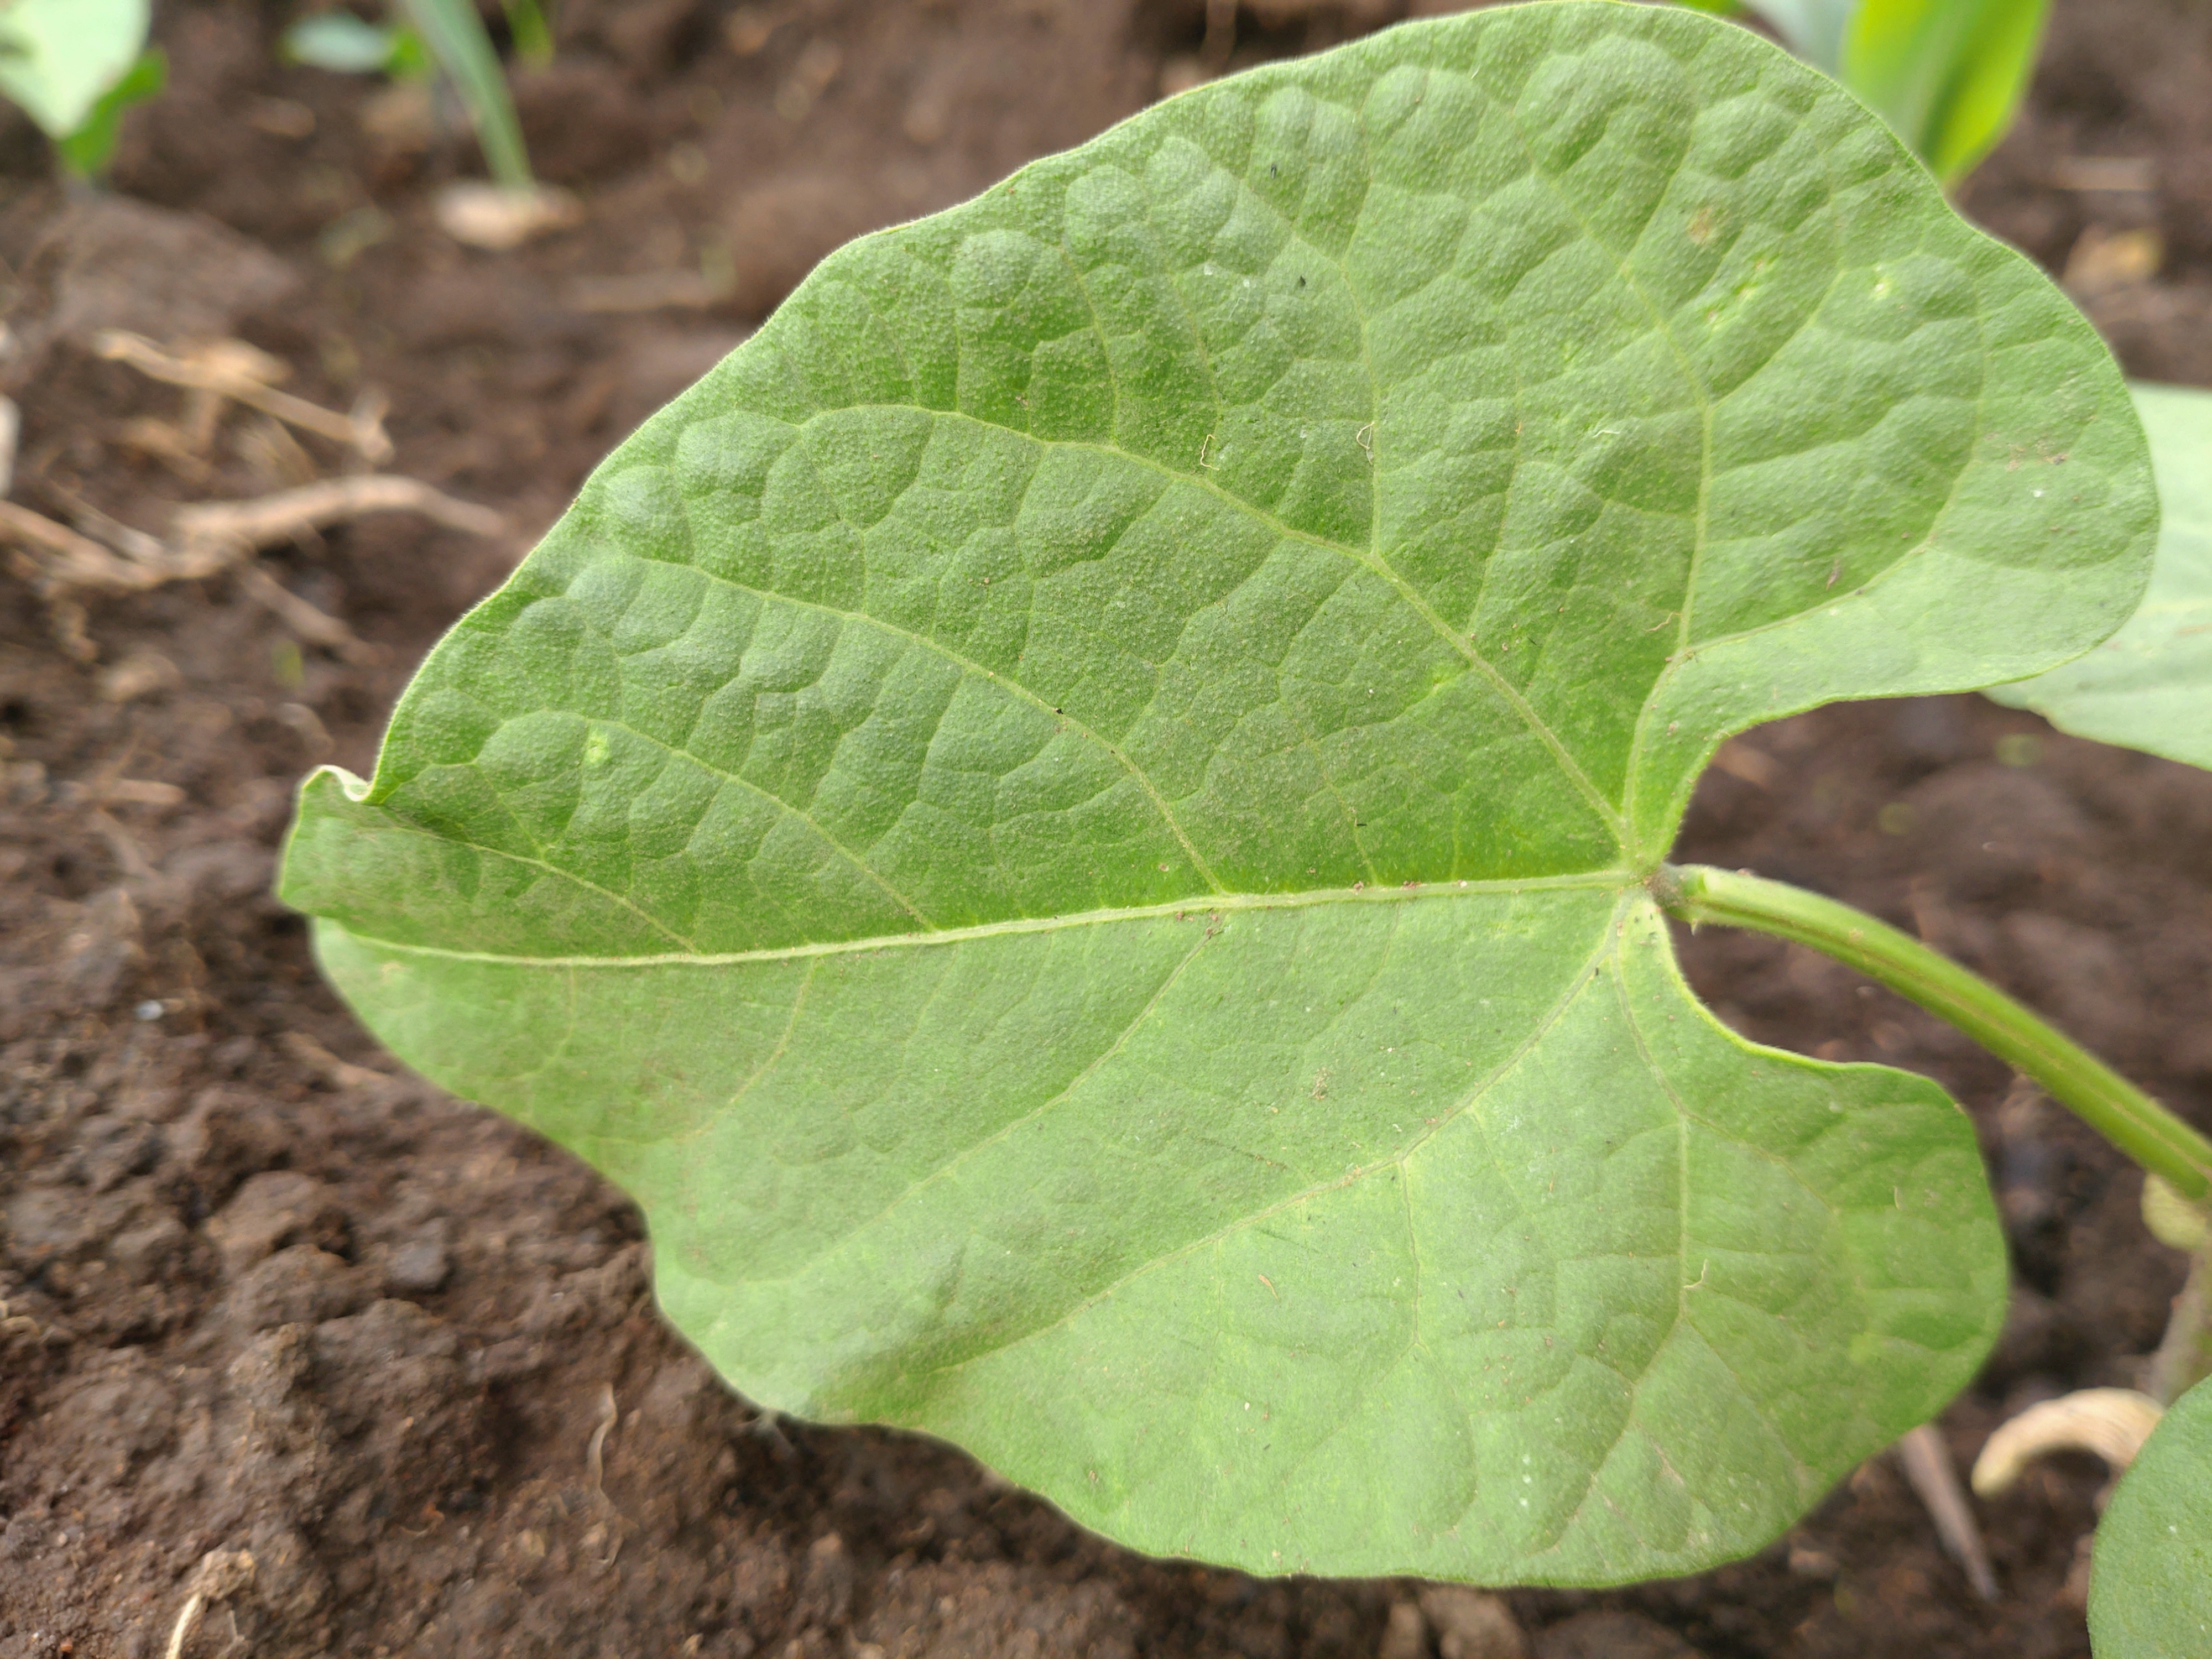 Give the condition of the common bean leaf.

healthy
